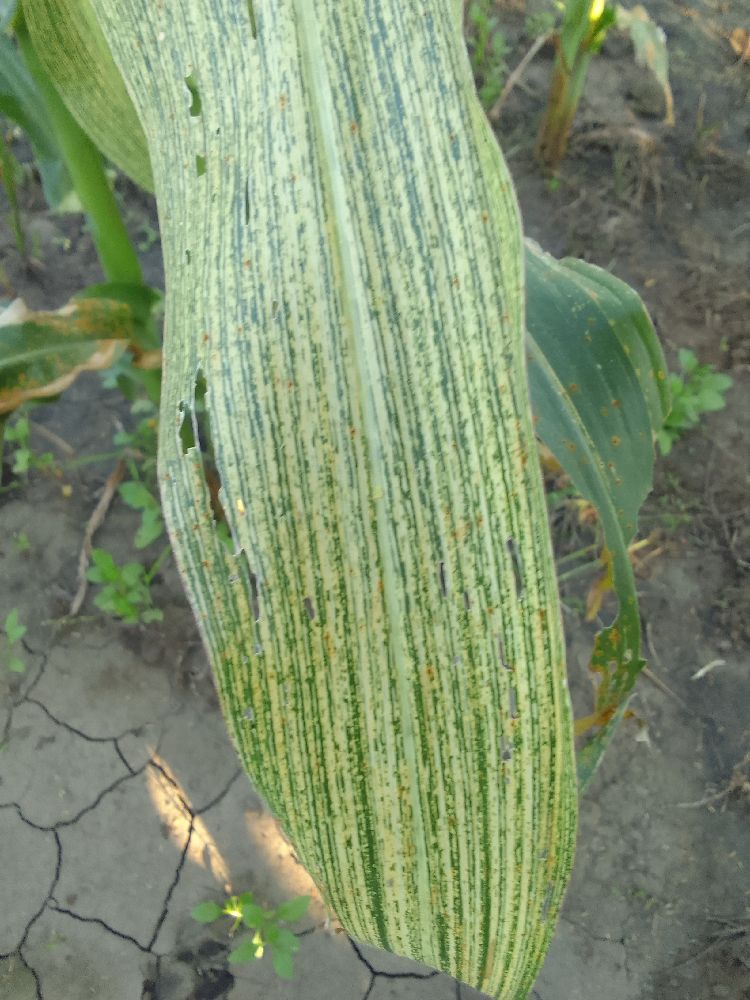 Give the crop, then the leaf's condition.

maize, maize streak virus
